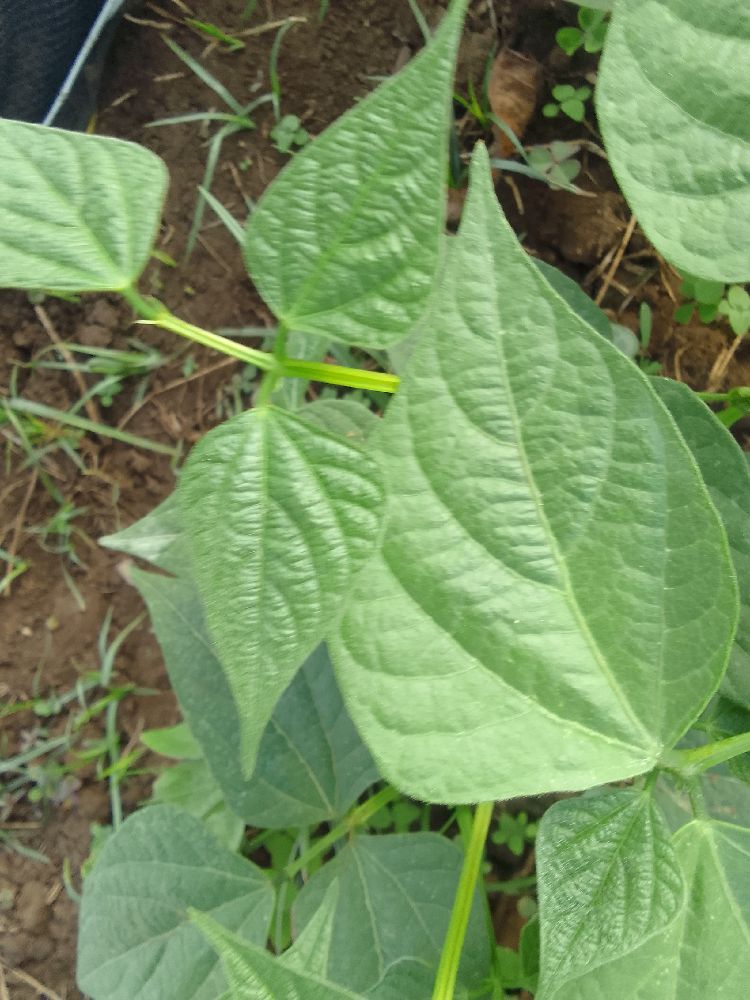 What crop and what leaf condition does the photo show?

common bean, healthy
